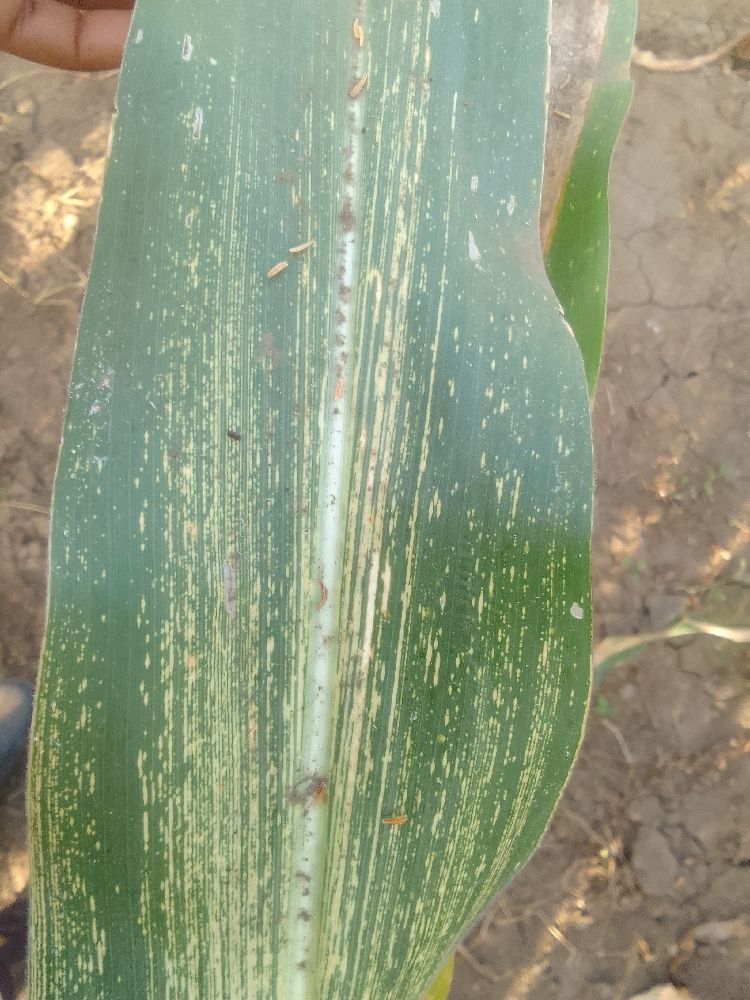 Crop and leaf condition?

maize, maize streak virus
